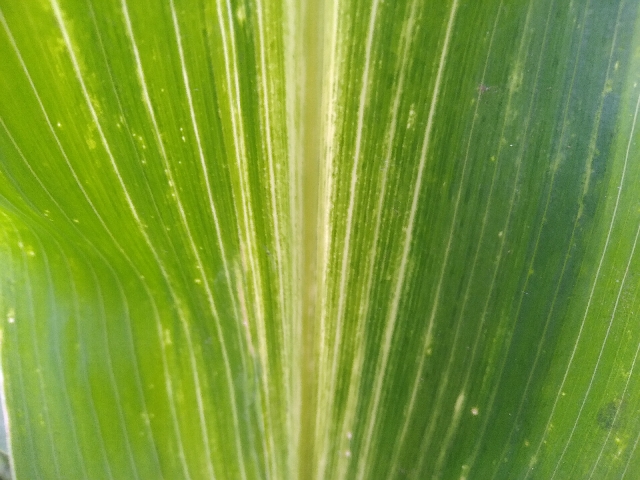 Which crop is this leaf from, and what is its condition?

maize, maize lethal necrosis
